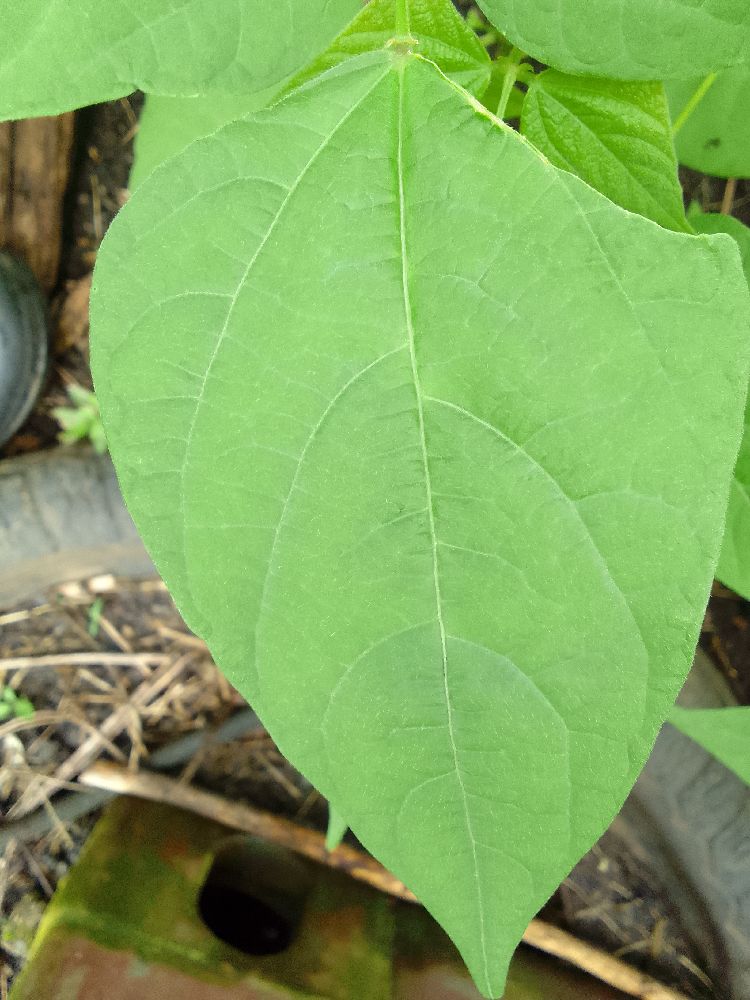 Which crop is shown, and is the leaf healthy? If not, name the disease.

common bean, healthy
